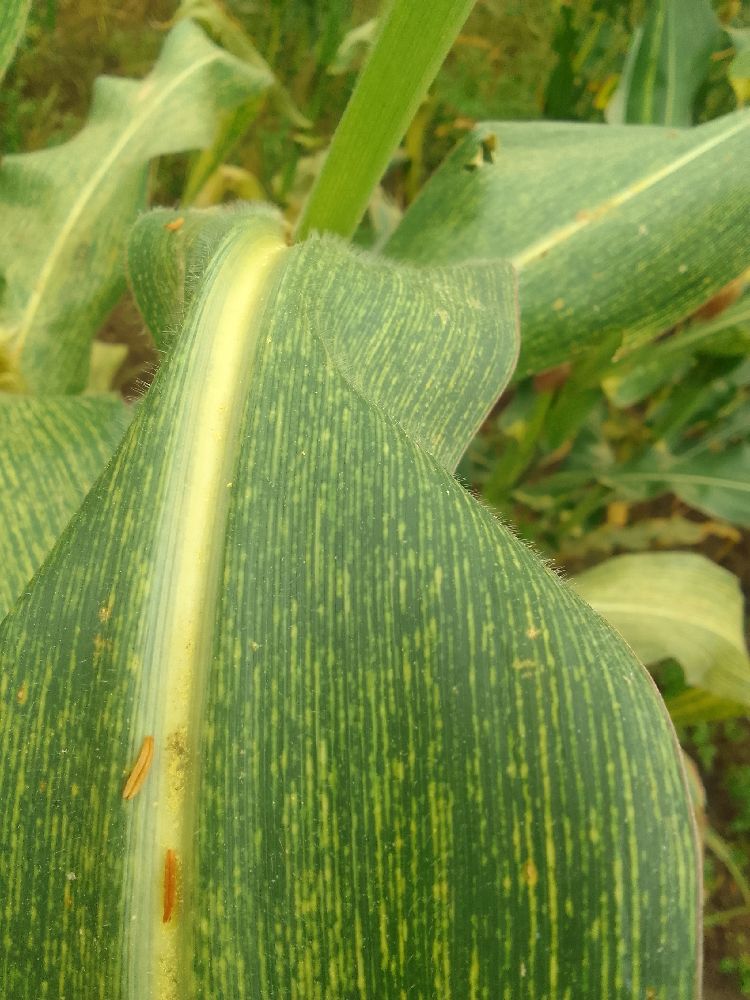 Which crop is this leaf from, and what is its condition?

maize, maize streak virus
